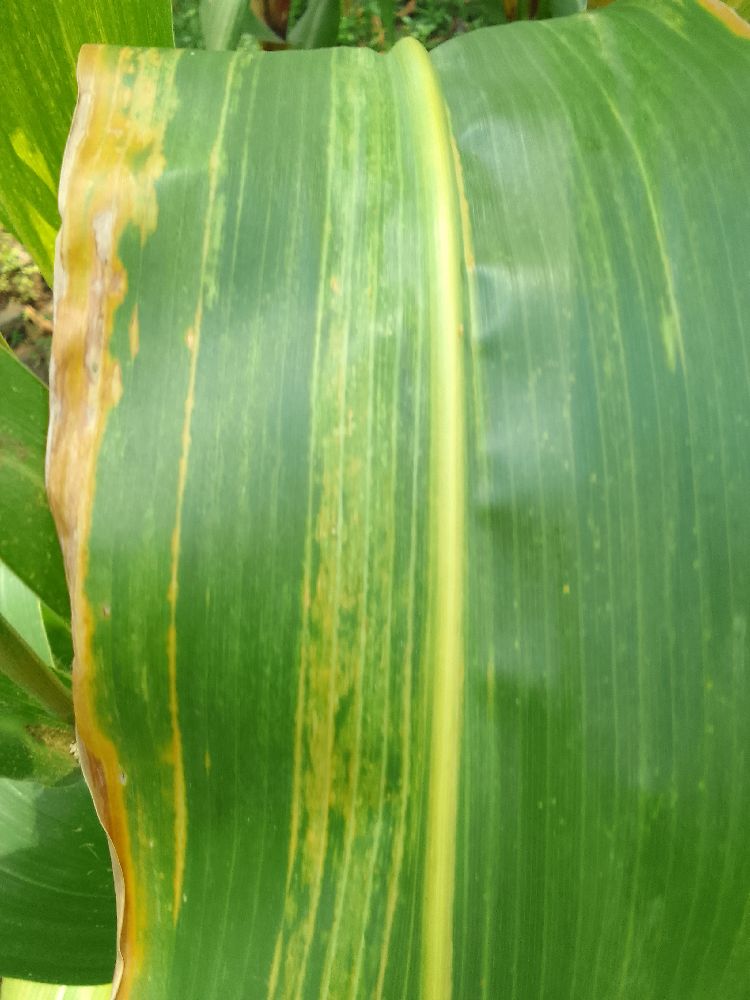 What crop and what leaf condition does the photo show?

maize, maize lethal necrosis
